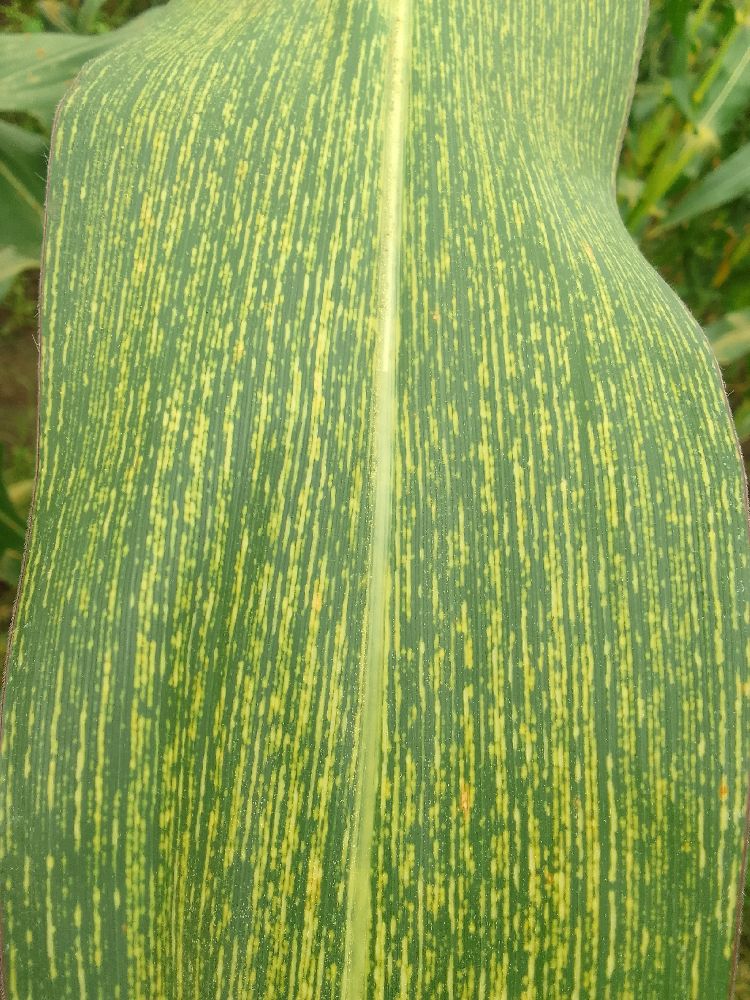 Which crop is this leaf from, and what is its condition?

maize, maize streak virus
